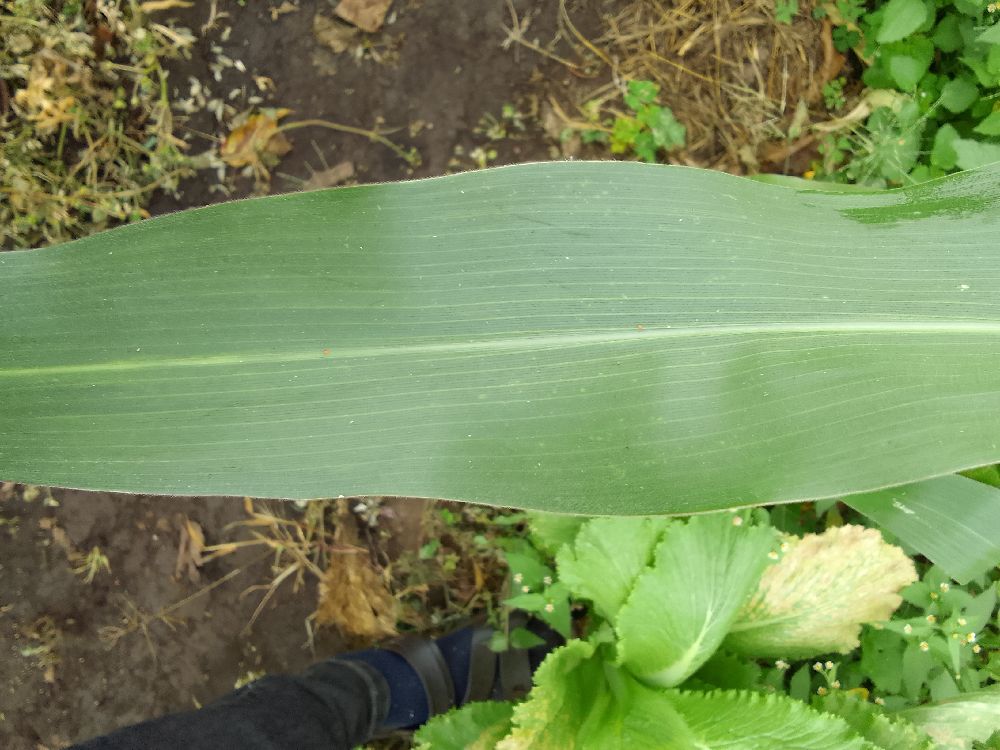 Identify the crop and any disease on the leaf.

maize, healthy
